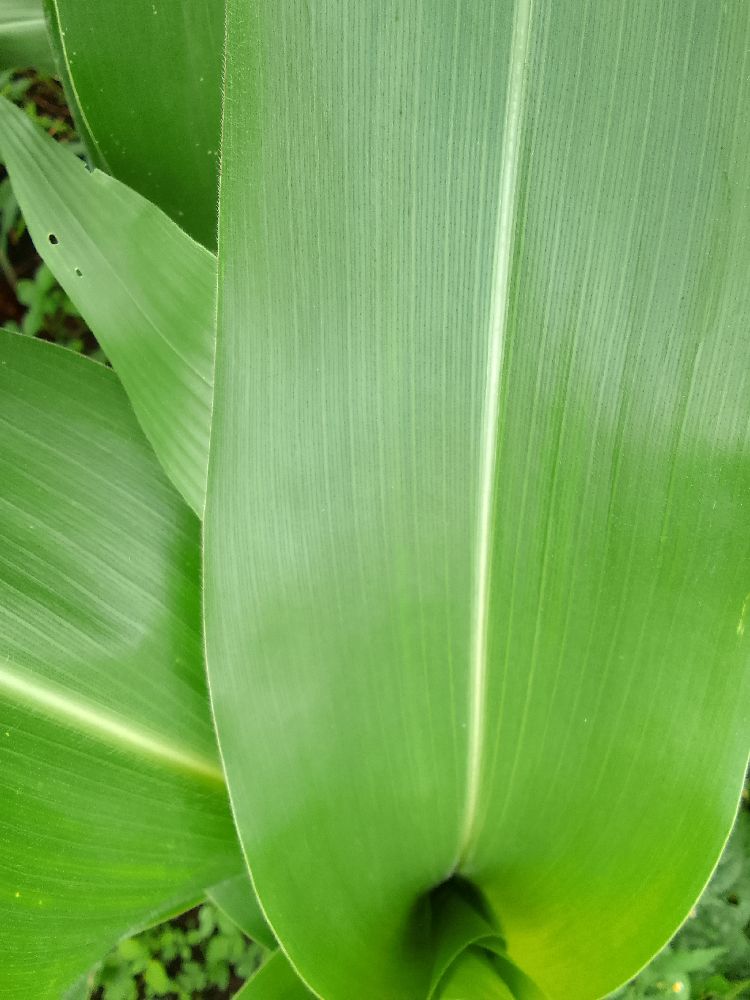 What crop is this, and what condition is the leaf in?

maize, healthy
